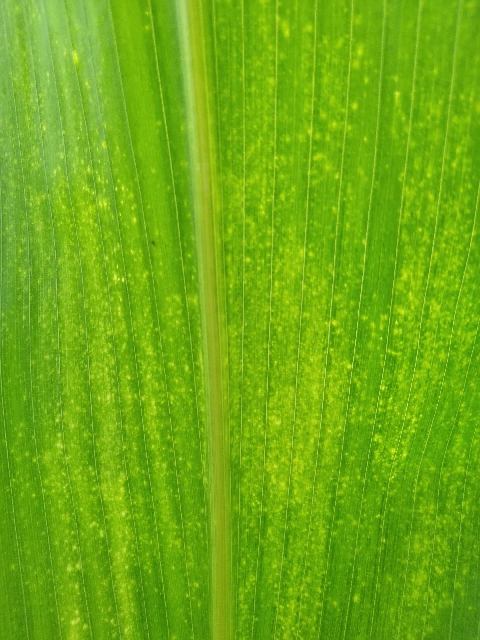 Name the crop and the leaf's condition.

maize, maize lethal necrosis
